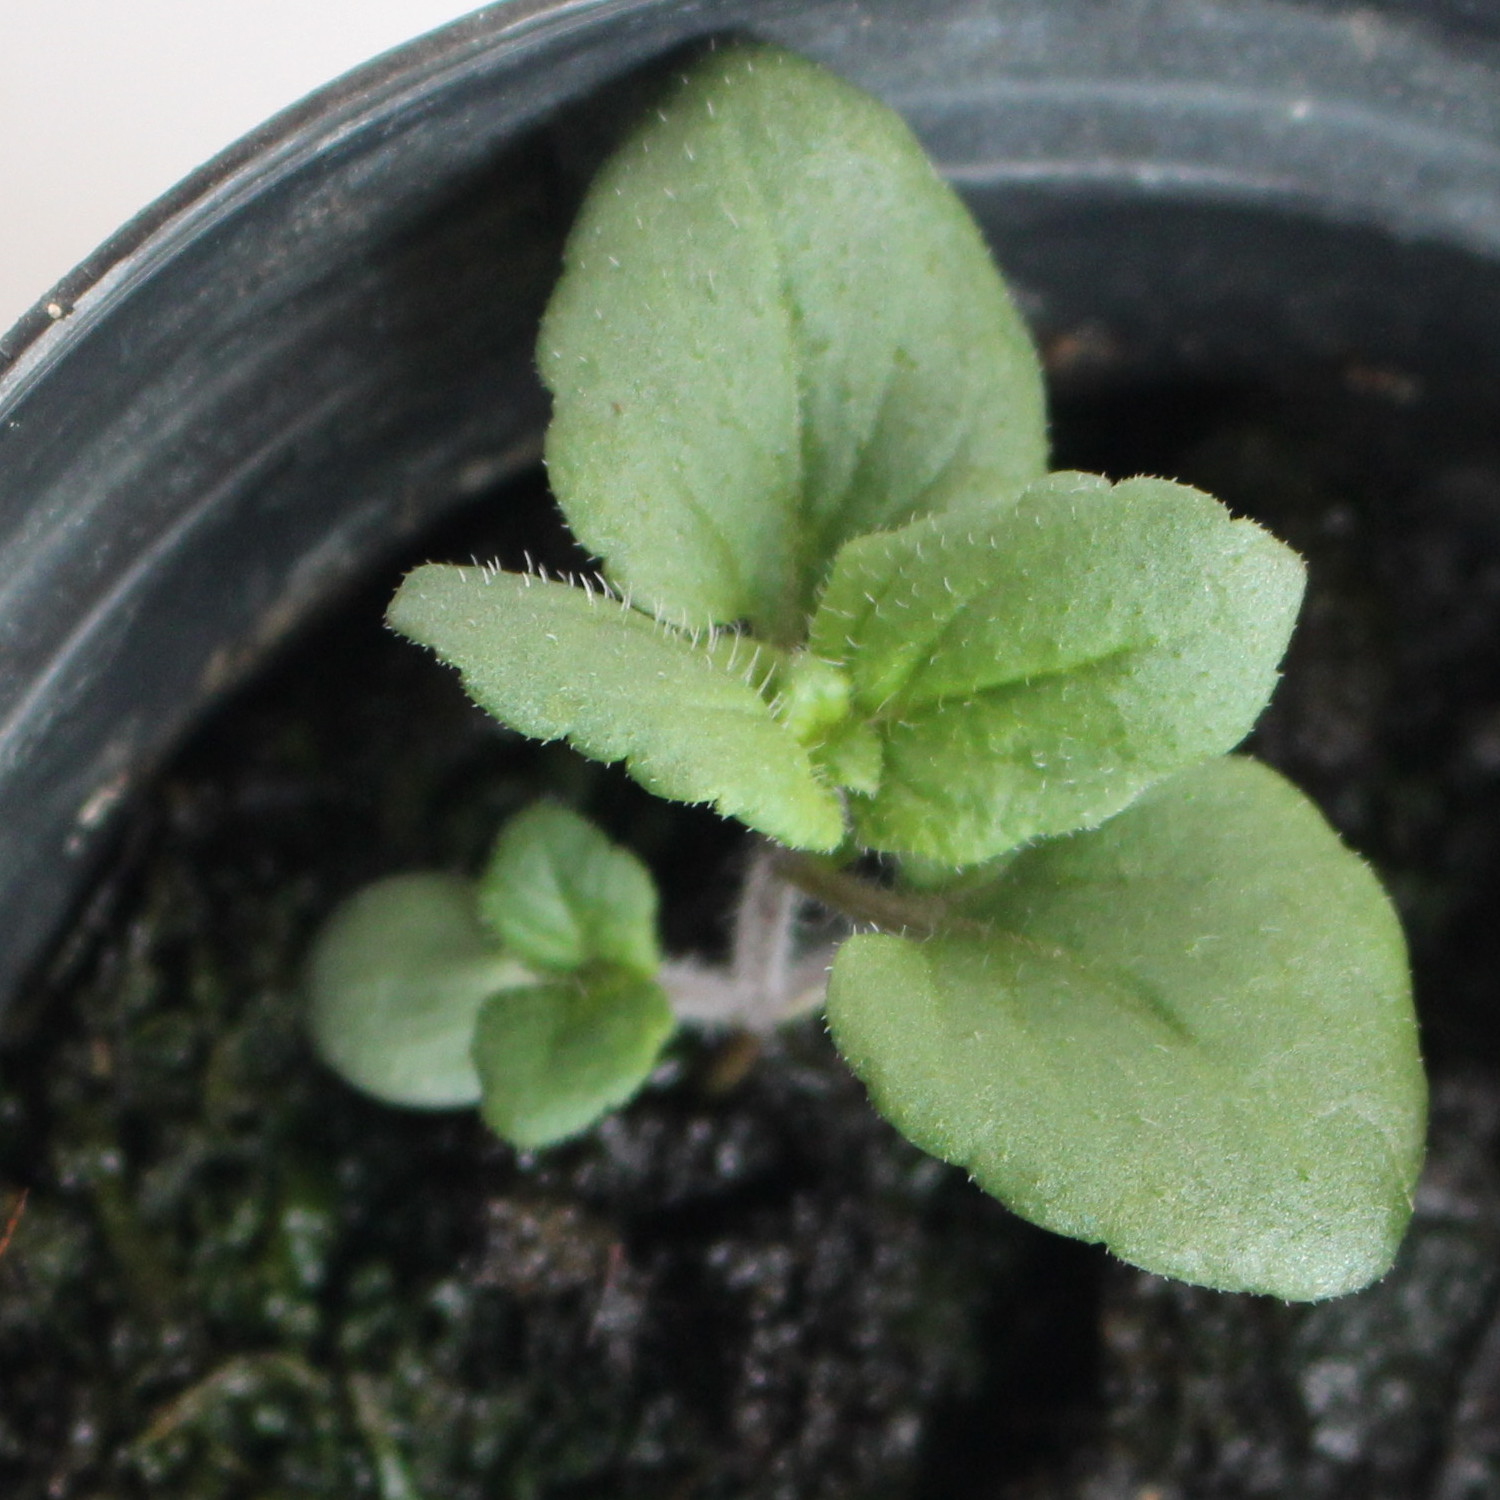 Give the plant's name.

Veronica persica
